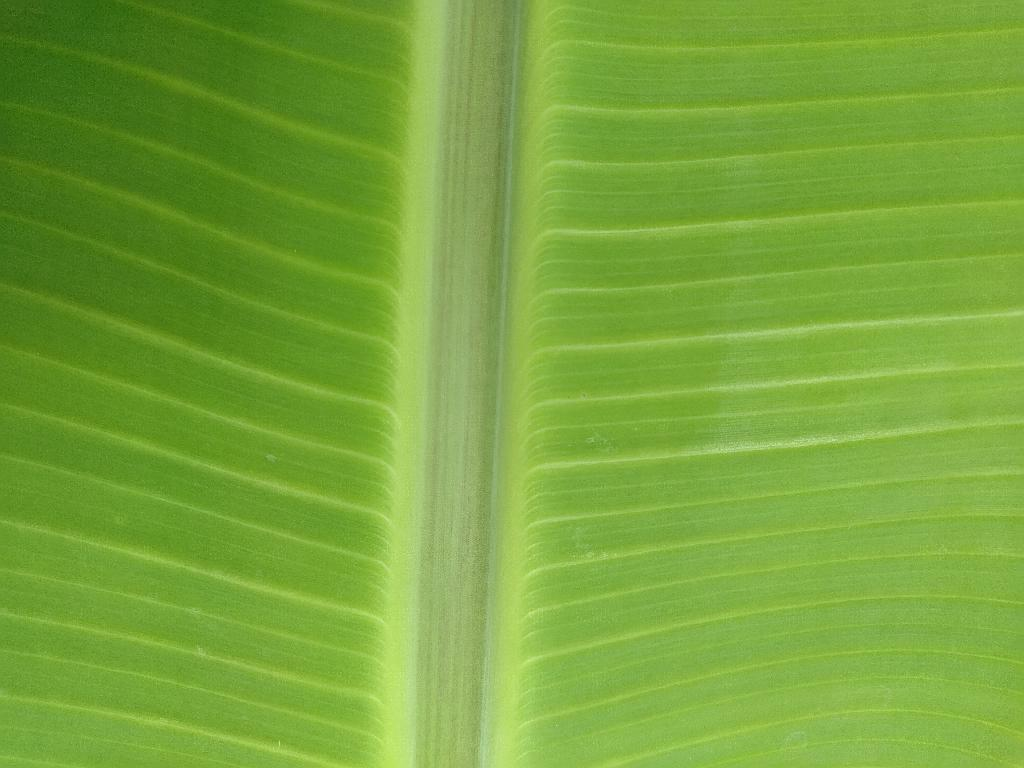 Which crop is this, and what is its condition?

banana, healthy
